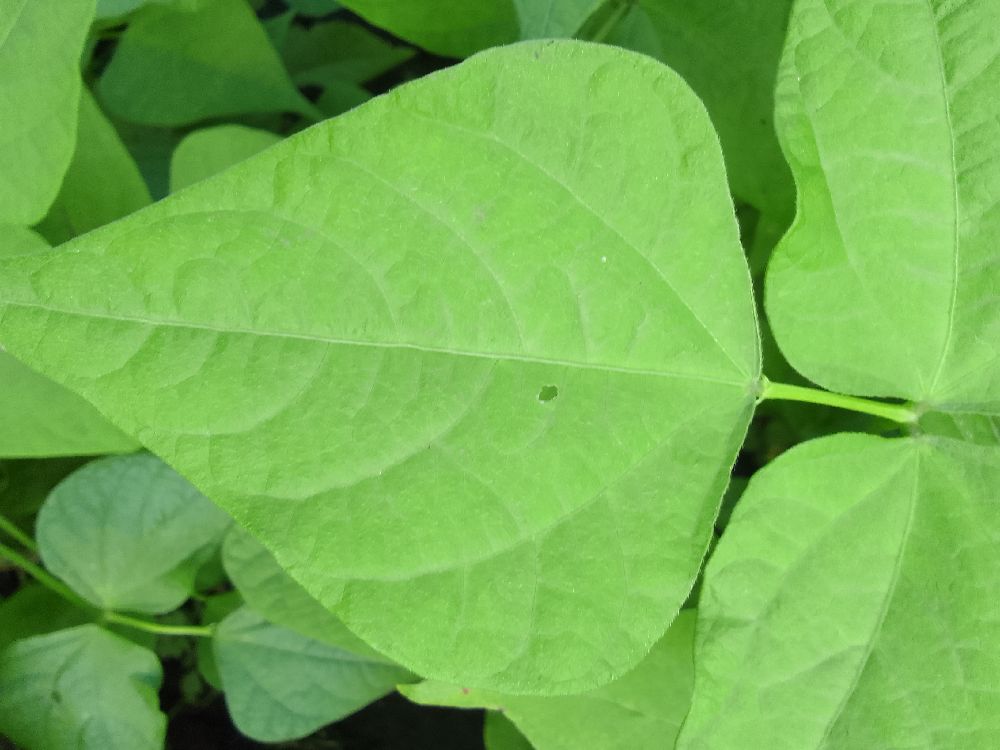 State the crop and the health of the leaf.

common bean, healthy
